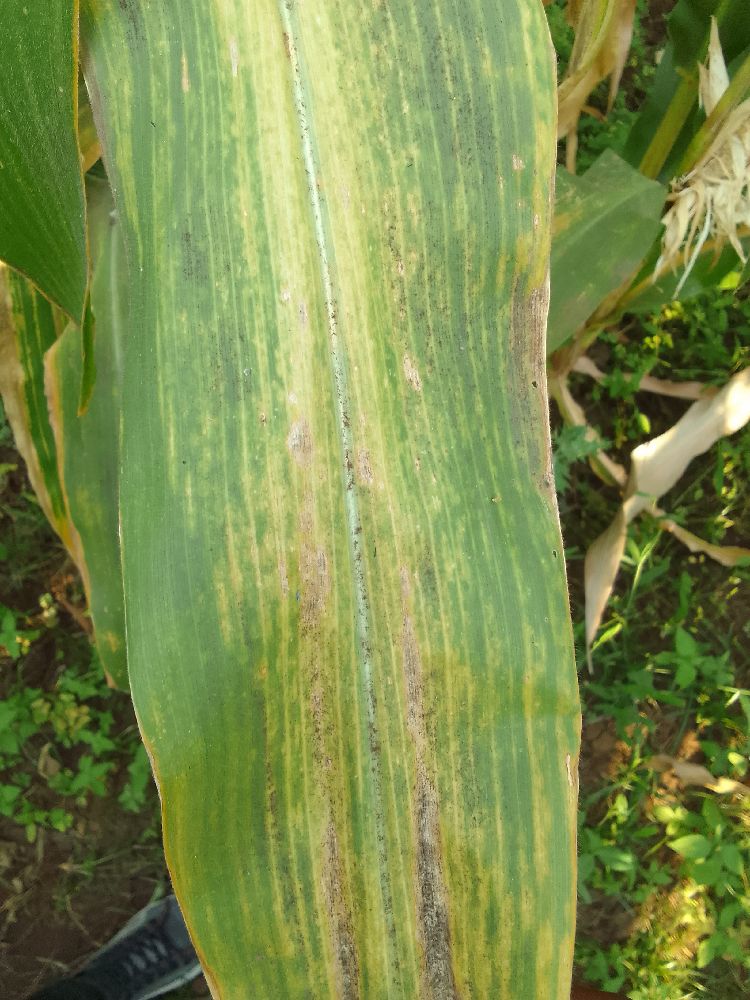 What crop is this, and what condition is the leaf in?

maize, maize lethal necrosis
